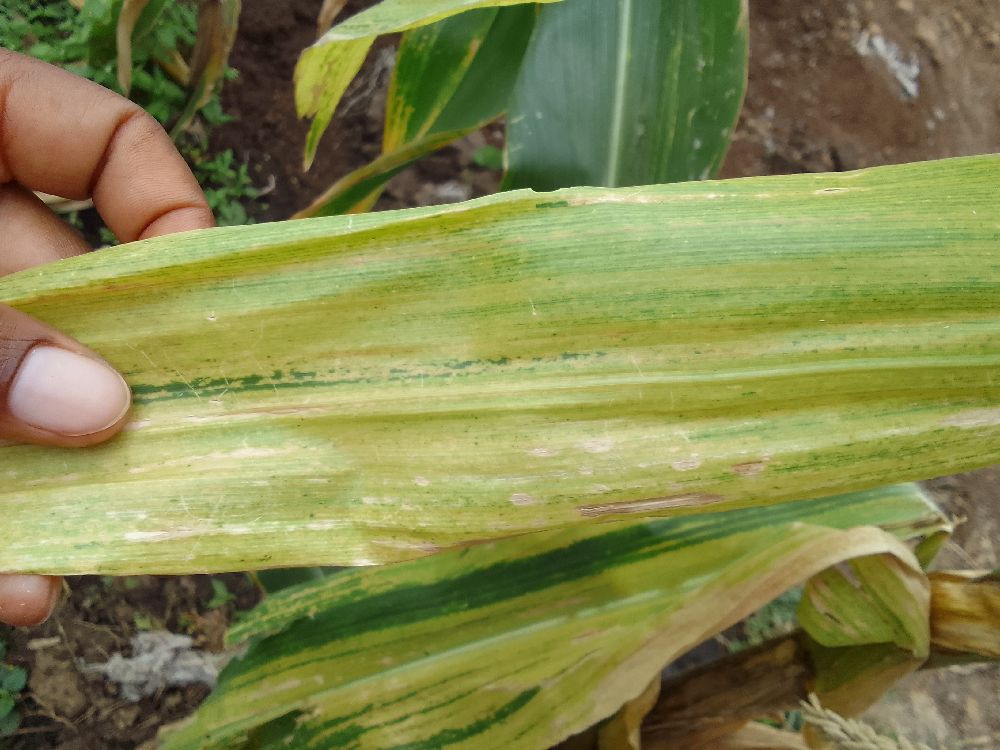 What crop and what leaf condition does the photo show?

maize, maize lethal necrosis
